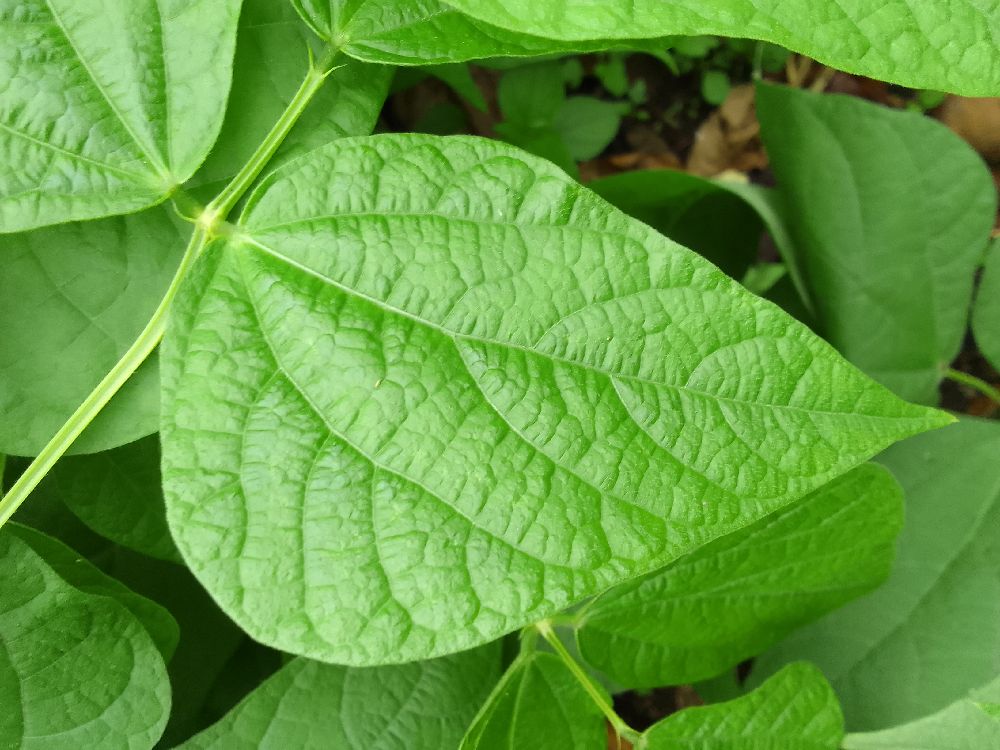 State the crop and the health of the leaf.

common bean, healthy
